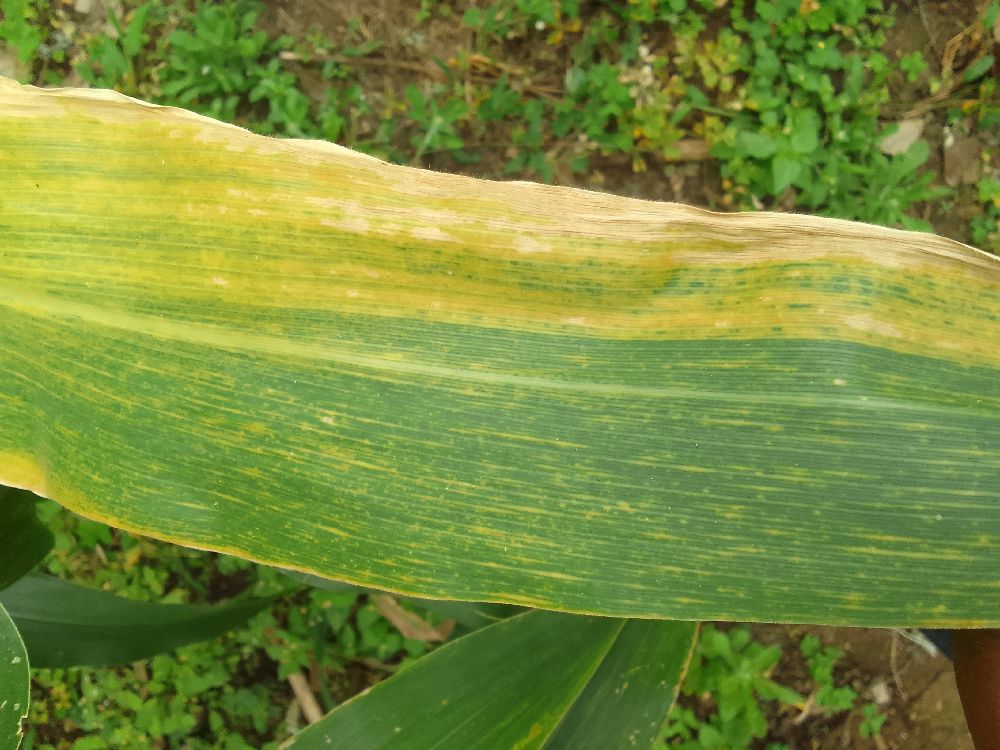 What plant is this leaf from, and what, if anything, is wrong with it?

maize, maize lethal necrosis
